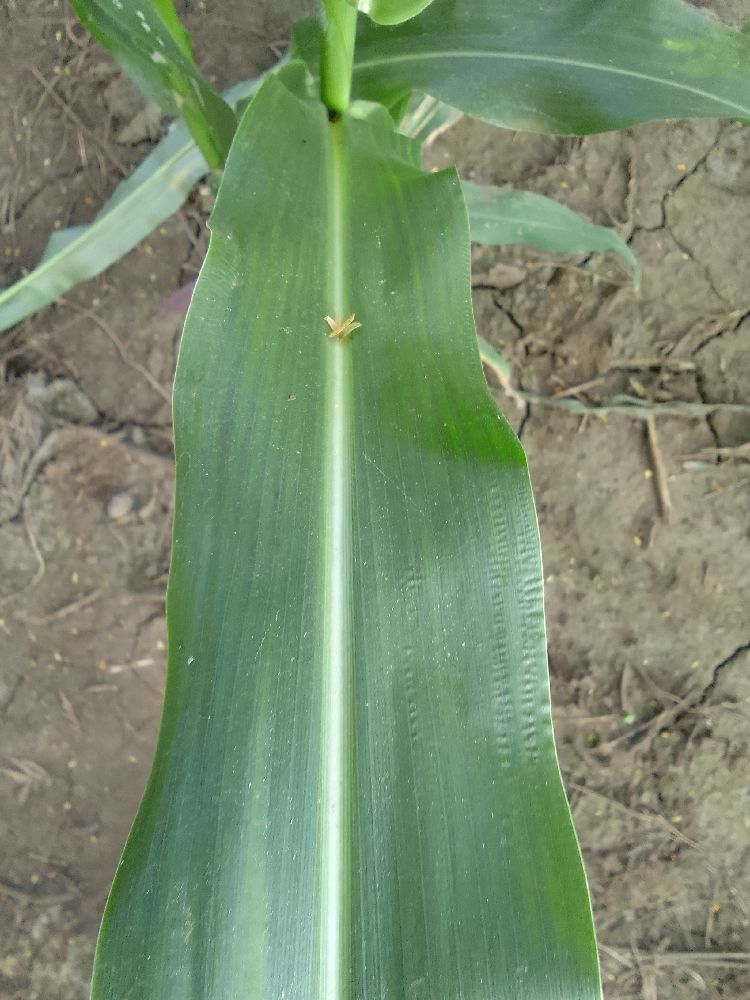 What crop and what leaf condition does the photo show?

maize, healthy
